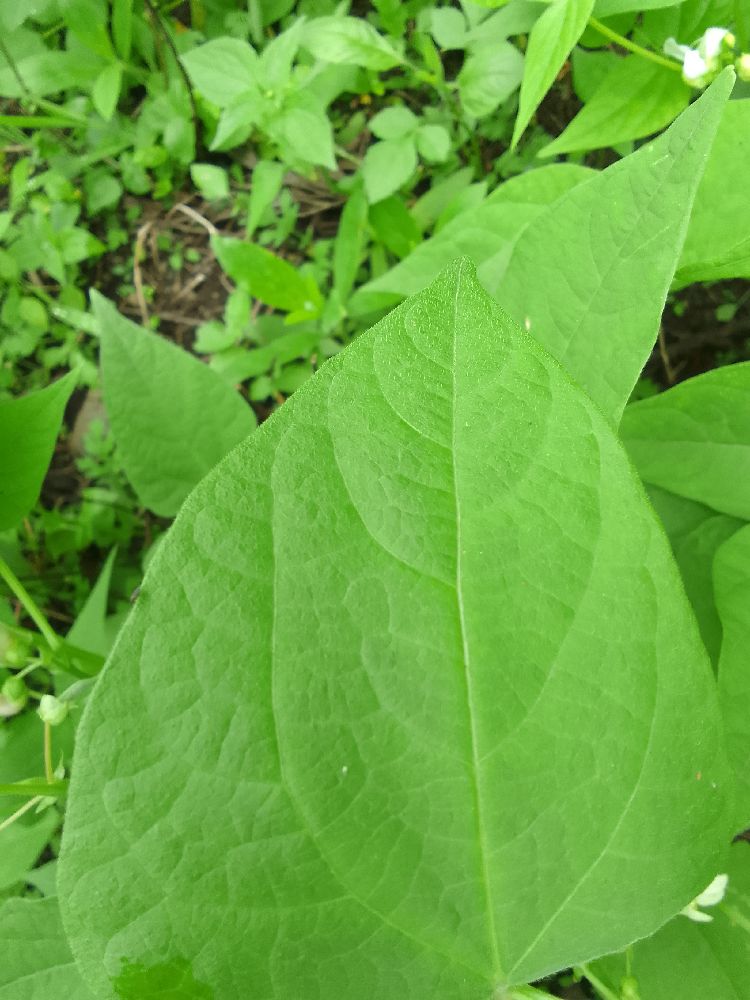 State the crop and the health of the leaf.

common bean, healthy
